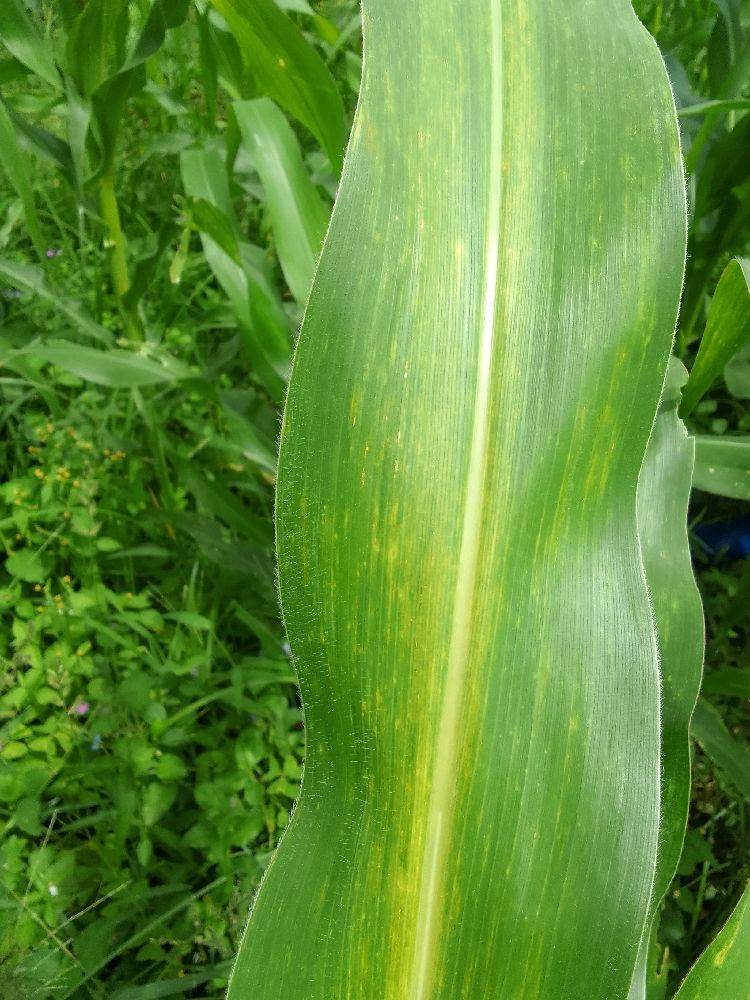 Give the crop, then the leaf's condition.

maize, maize lethal necrosis
